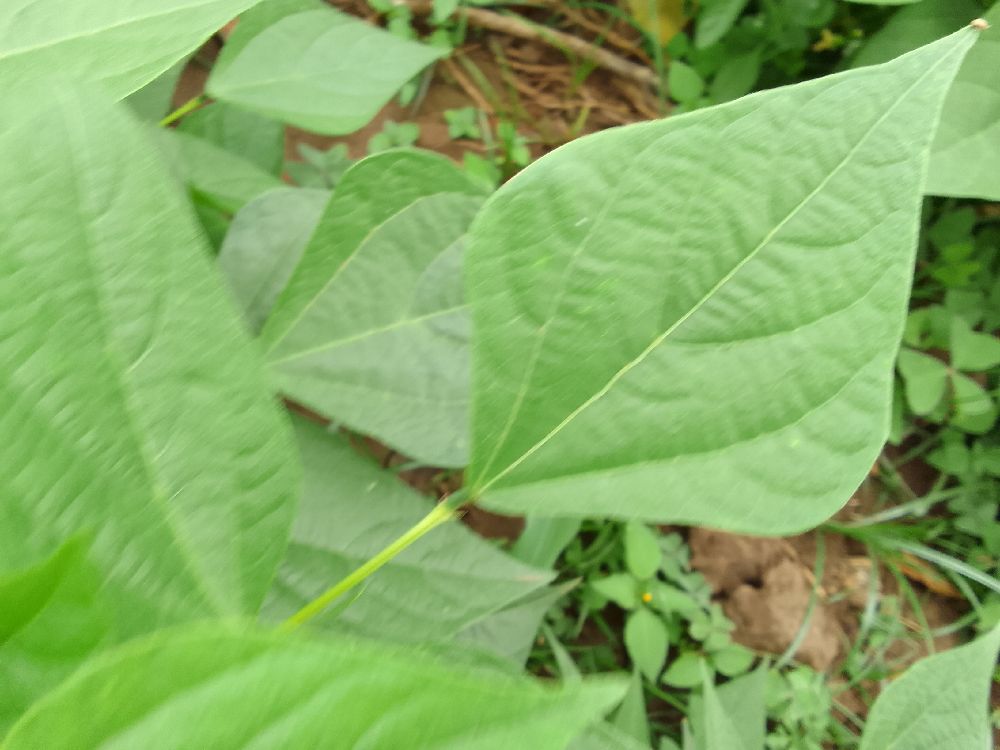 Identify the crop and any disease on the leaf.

common bean, healthy
